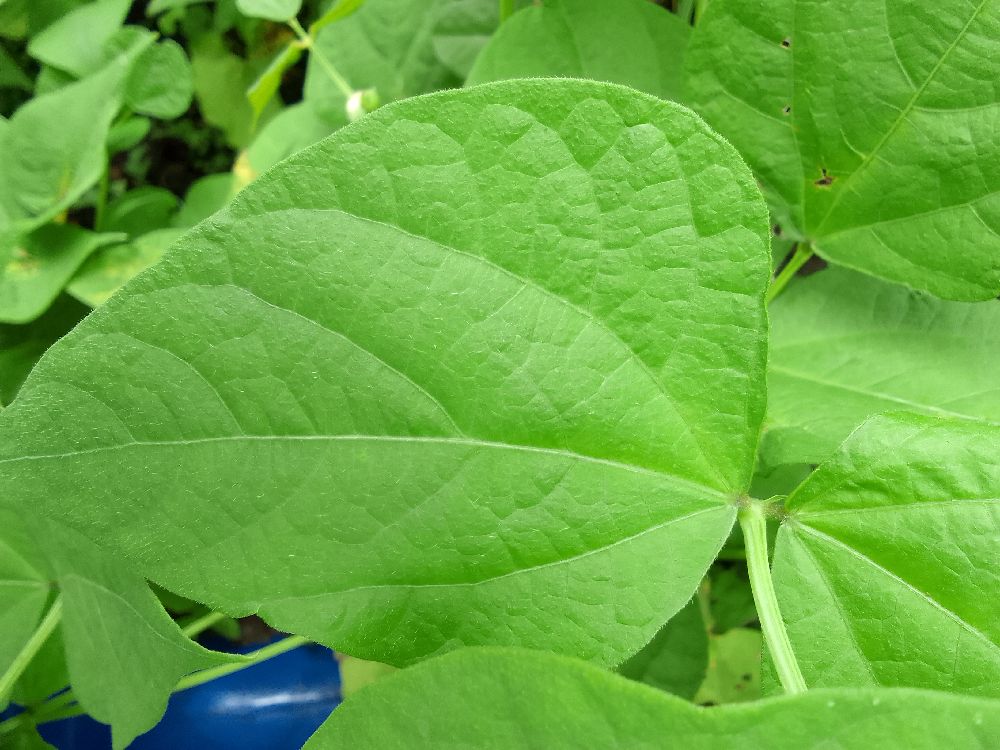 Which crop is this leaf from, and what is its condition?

common bean, healthy
